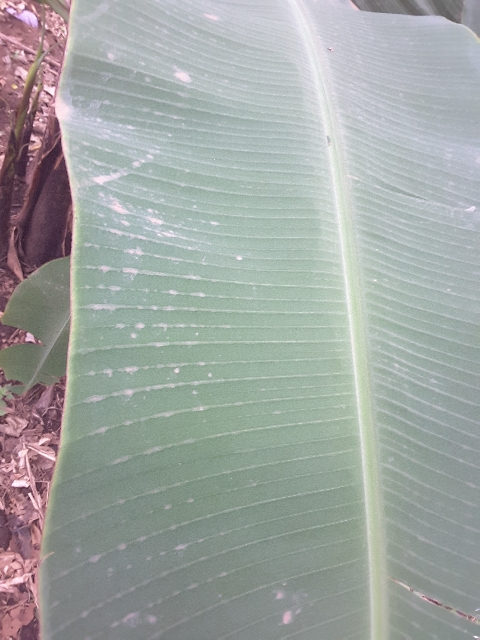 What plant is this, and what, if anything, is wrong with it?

banana, healthy
